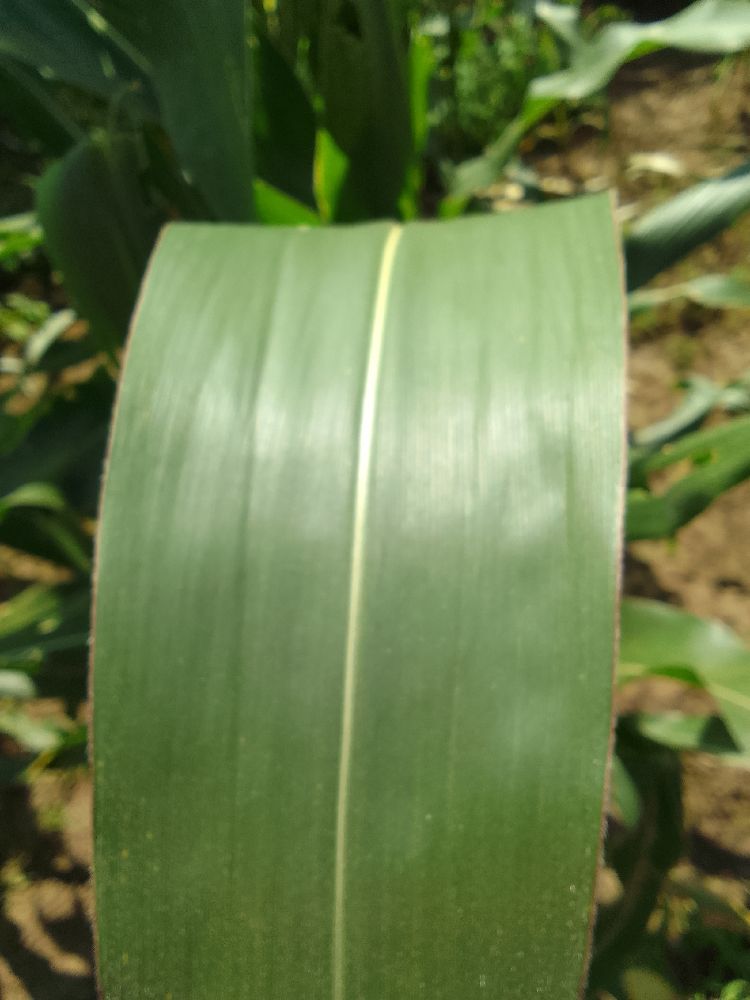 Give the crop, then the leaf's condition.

maize, healthy
